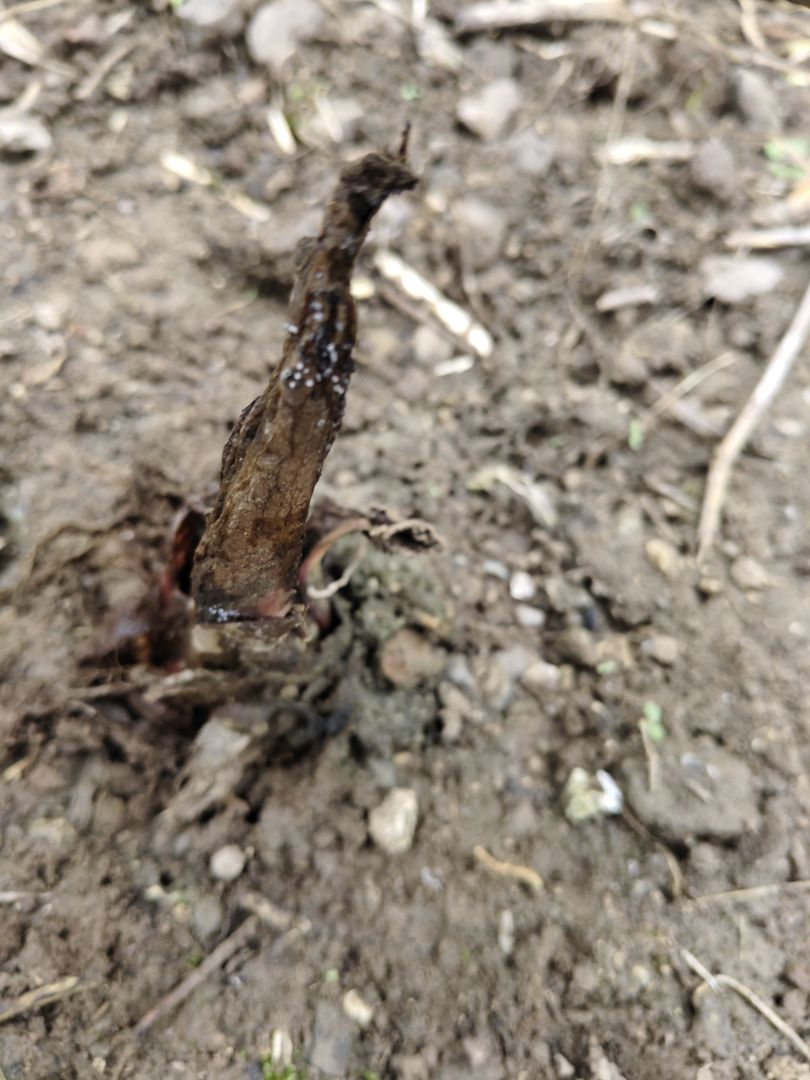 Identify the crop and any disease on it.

taro, root rot
